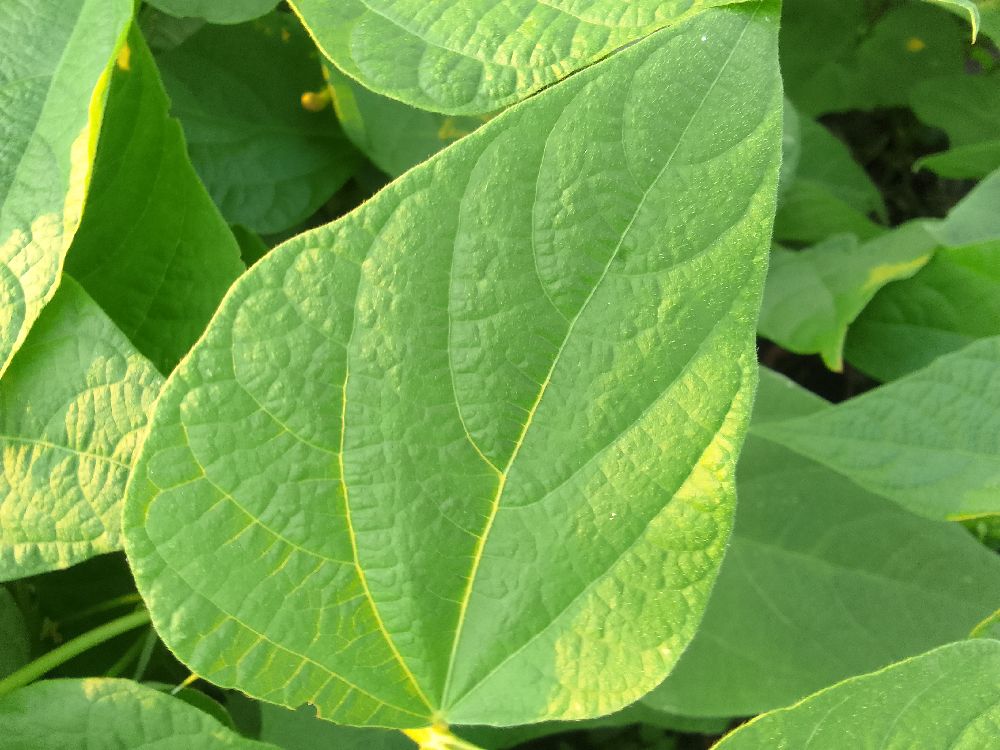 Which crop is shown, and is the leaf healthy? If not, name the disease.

common bean, healthy
